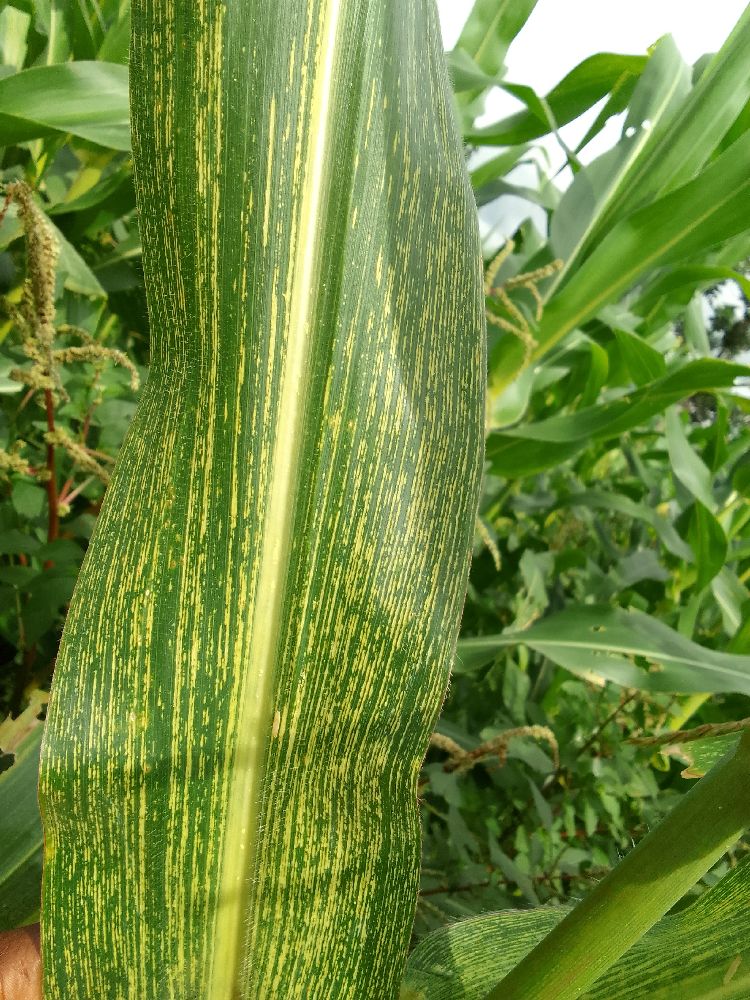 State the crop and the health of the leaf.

maize, maize streak virus
